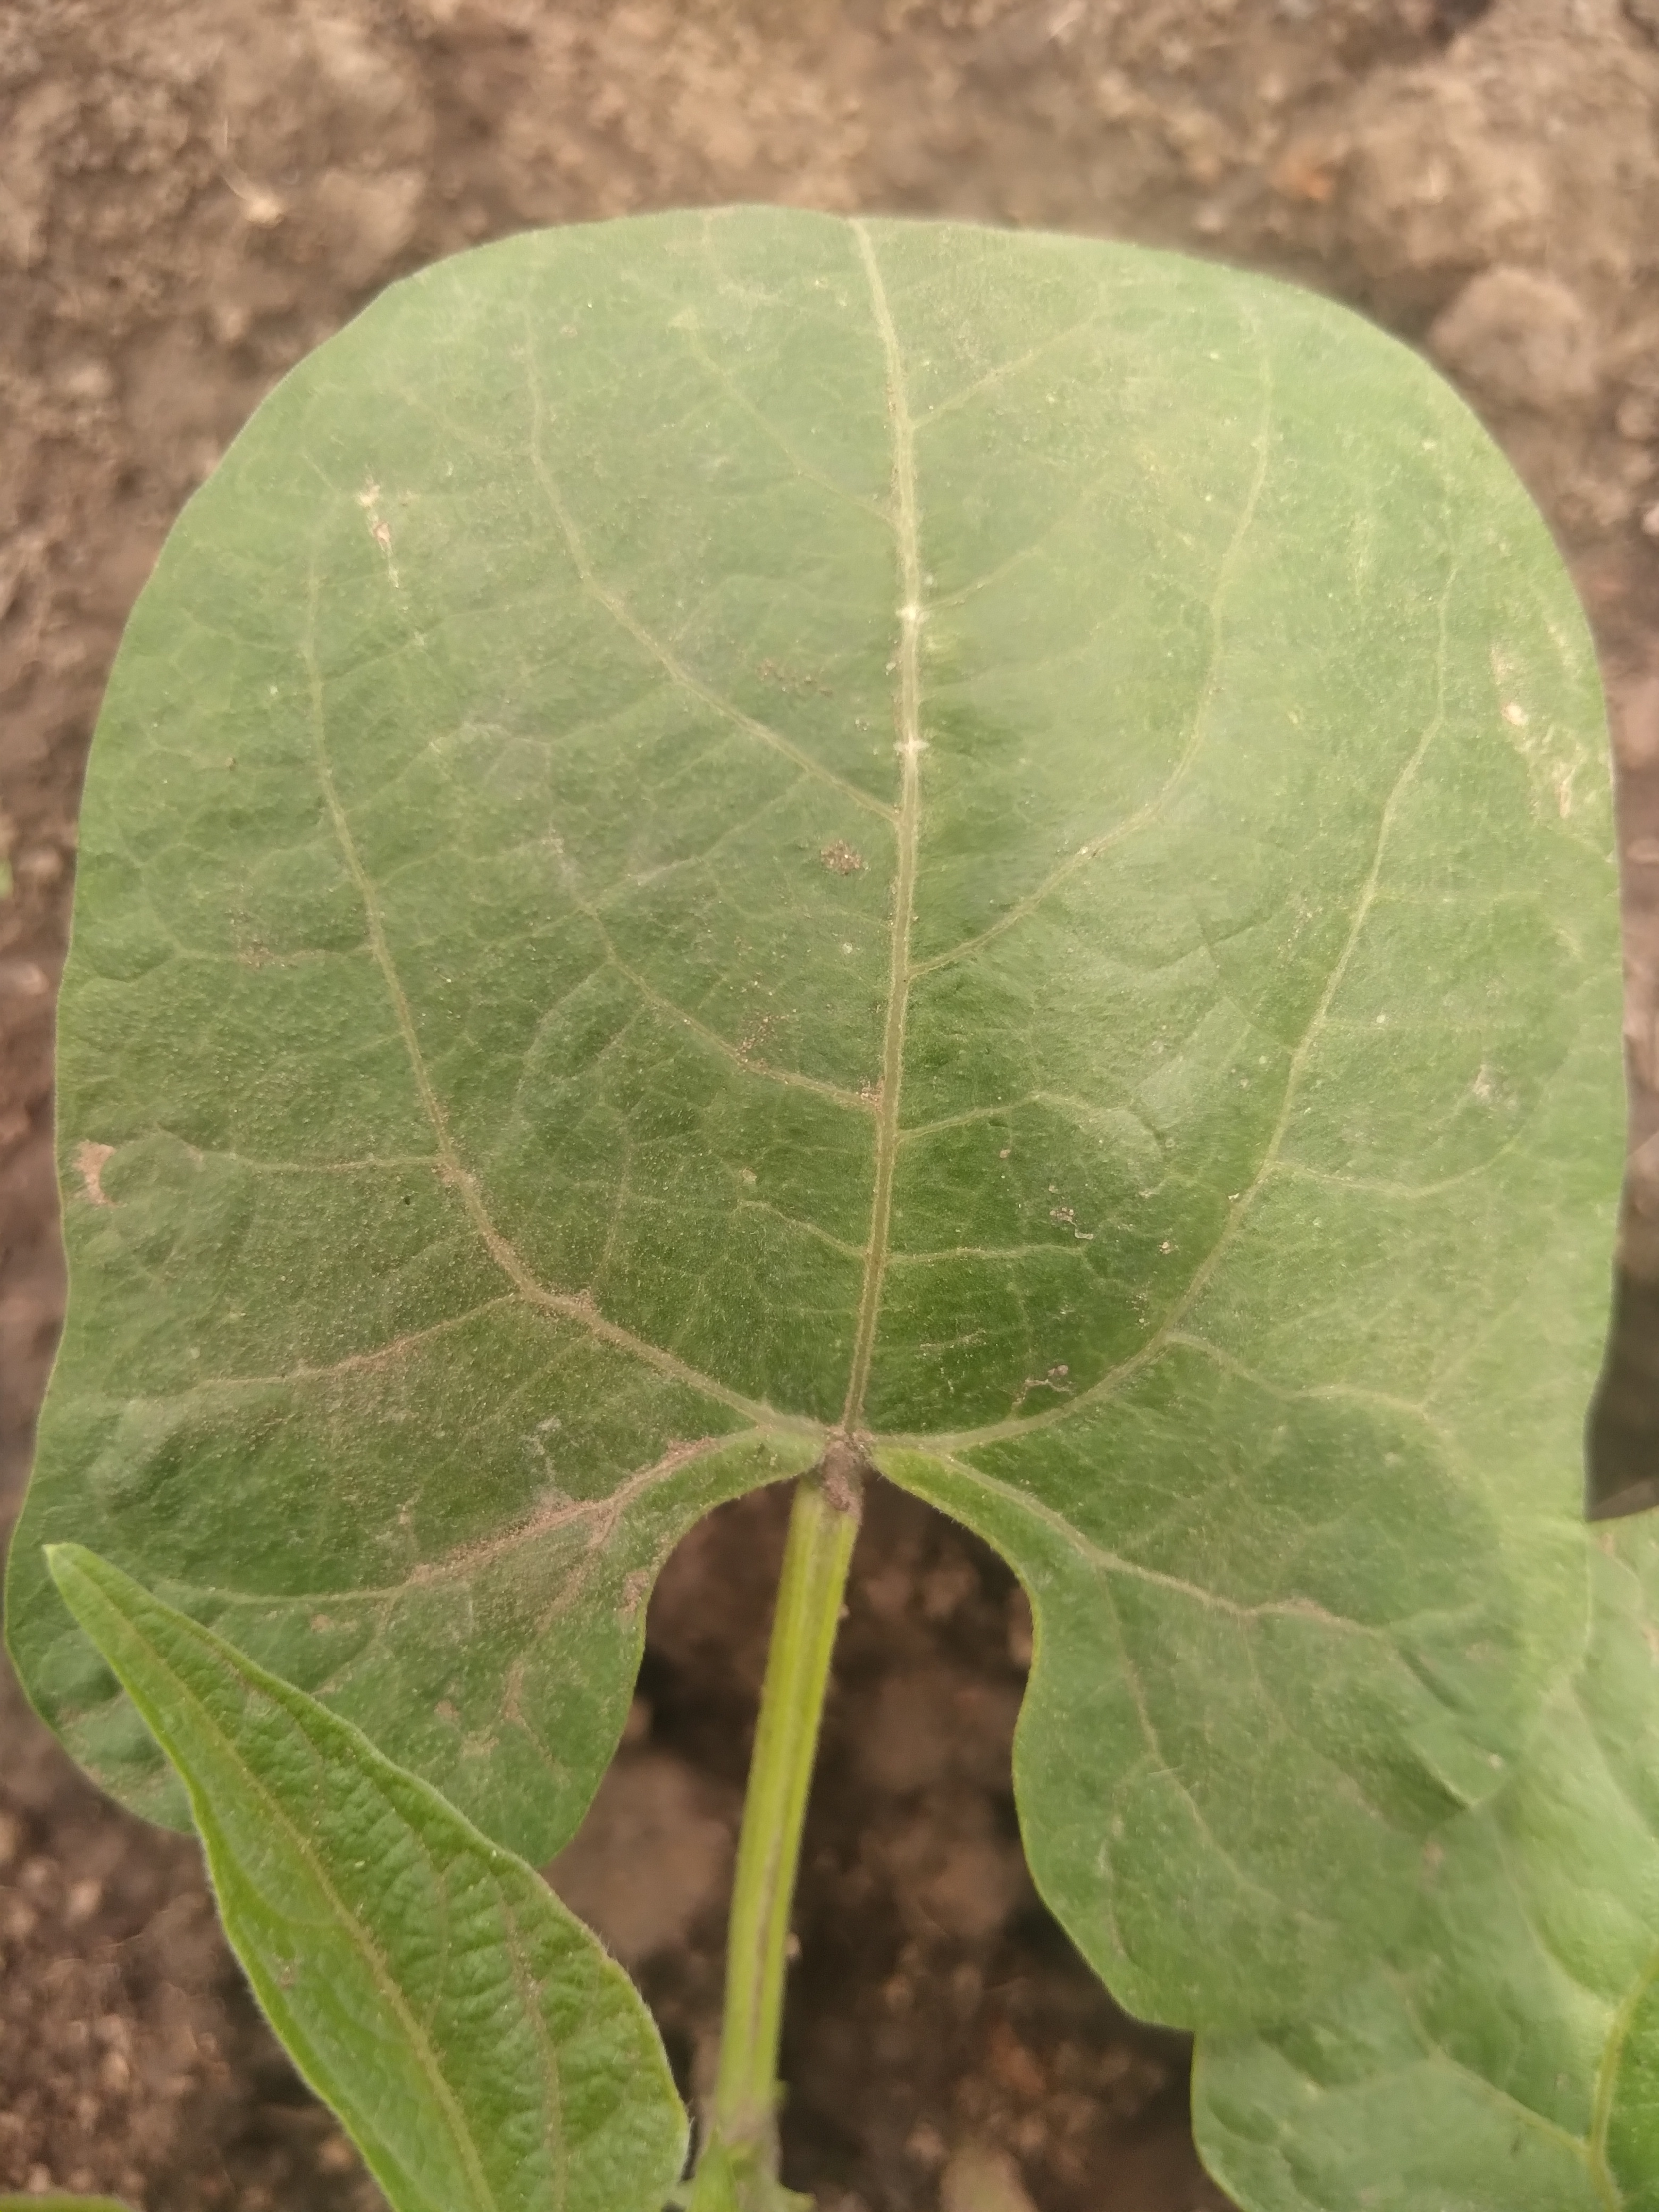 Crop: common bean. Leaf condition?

healthy
